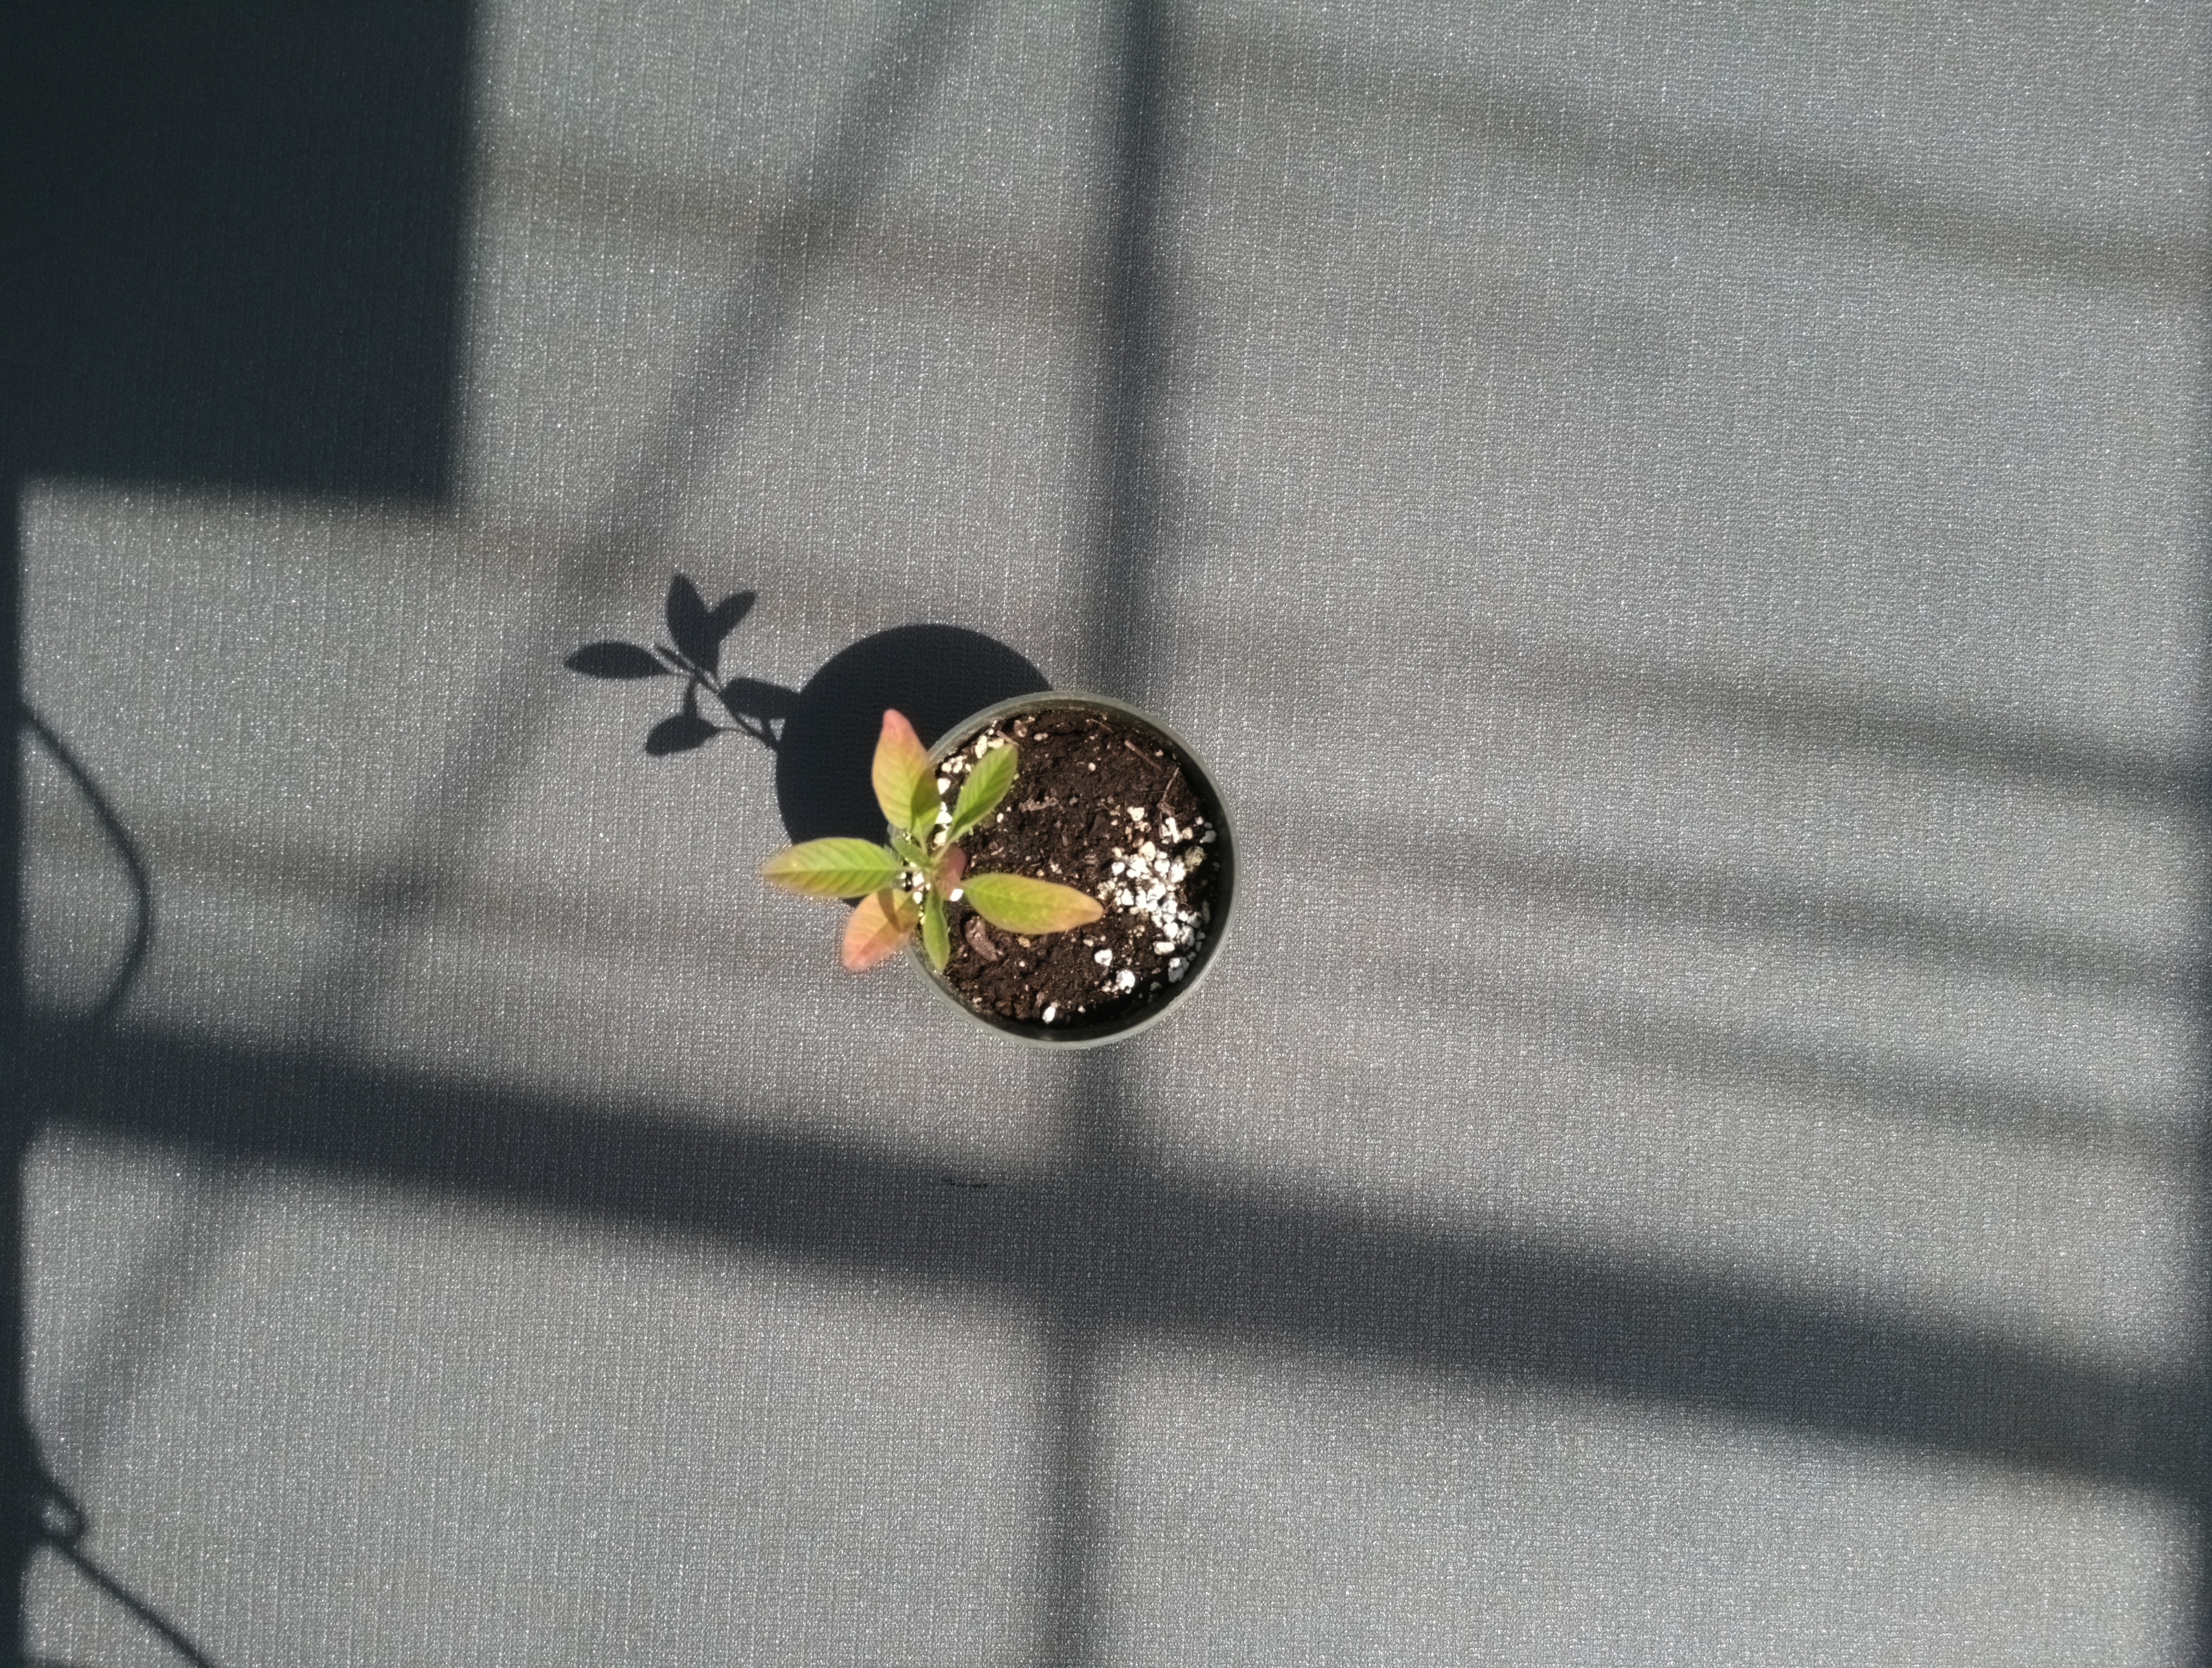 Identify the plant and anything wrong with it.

waterhemp, chlorosis only
